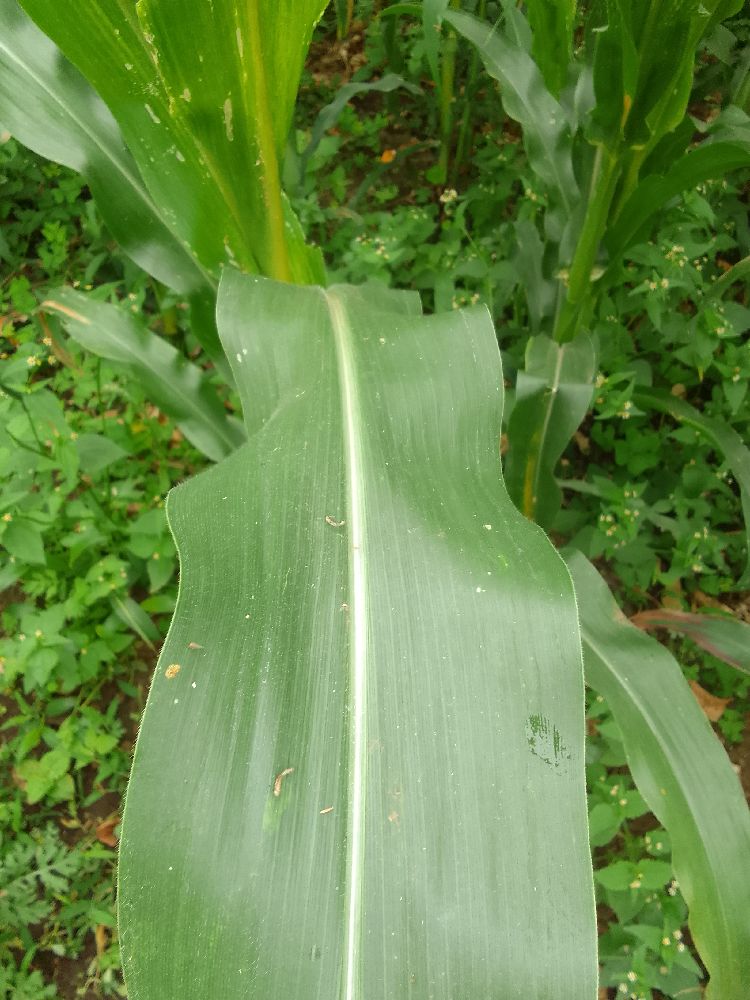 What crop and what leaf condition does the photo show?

maize, healthy
